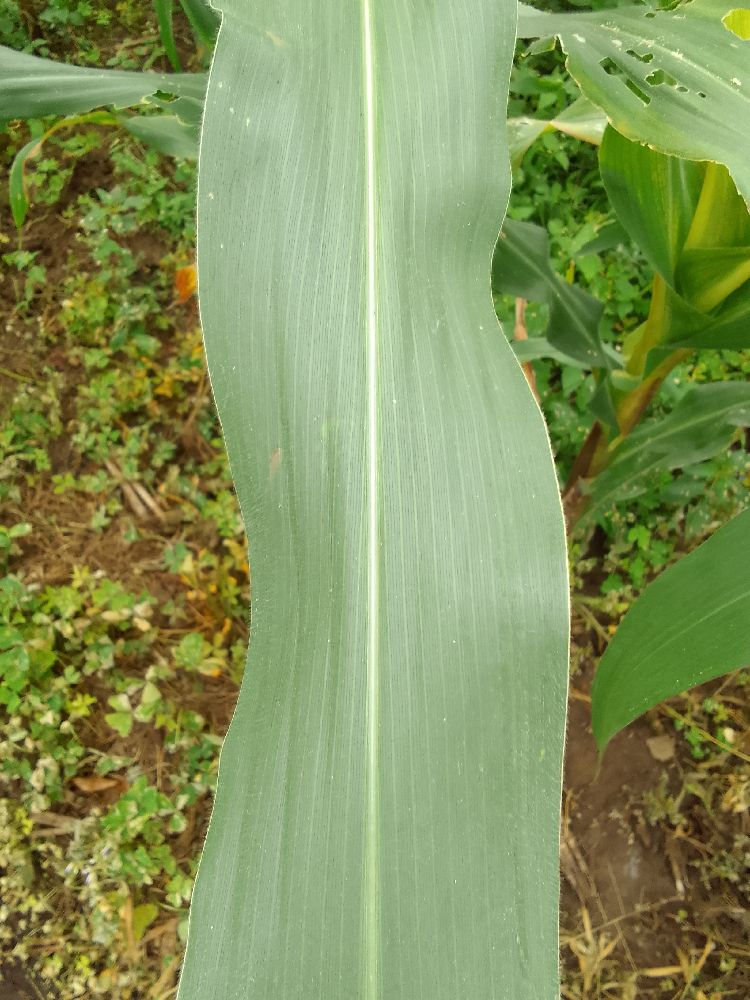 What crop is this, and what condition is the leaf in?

maize, healthy
